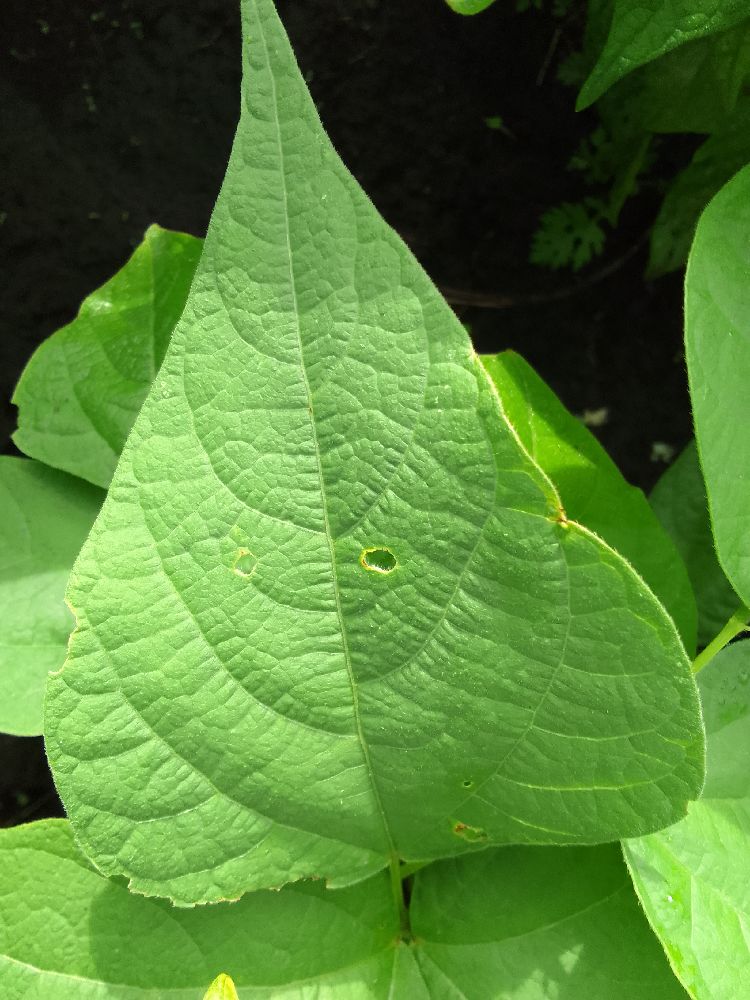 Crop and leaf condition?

common bean, bean rust
